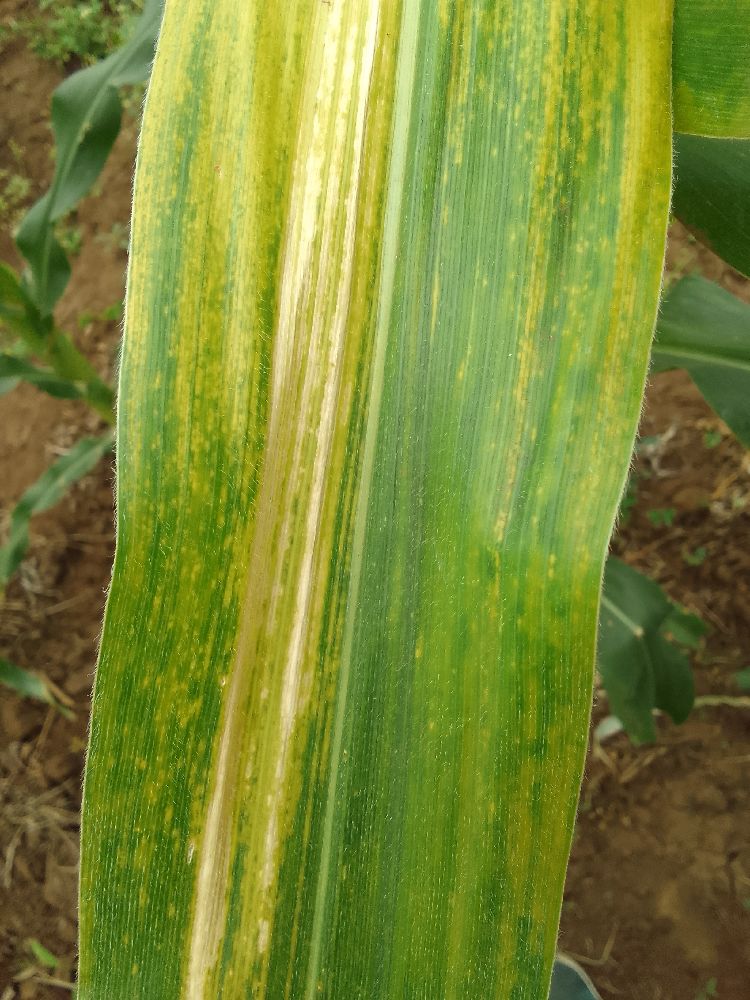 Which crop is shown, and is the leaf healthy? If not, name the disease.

maize, maize lethal necrosis
